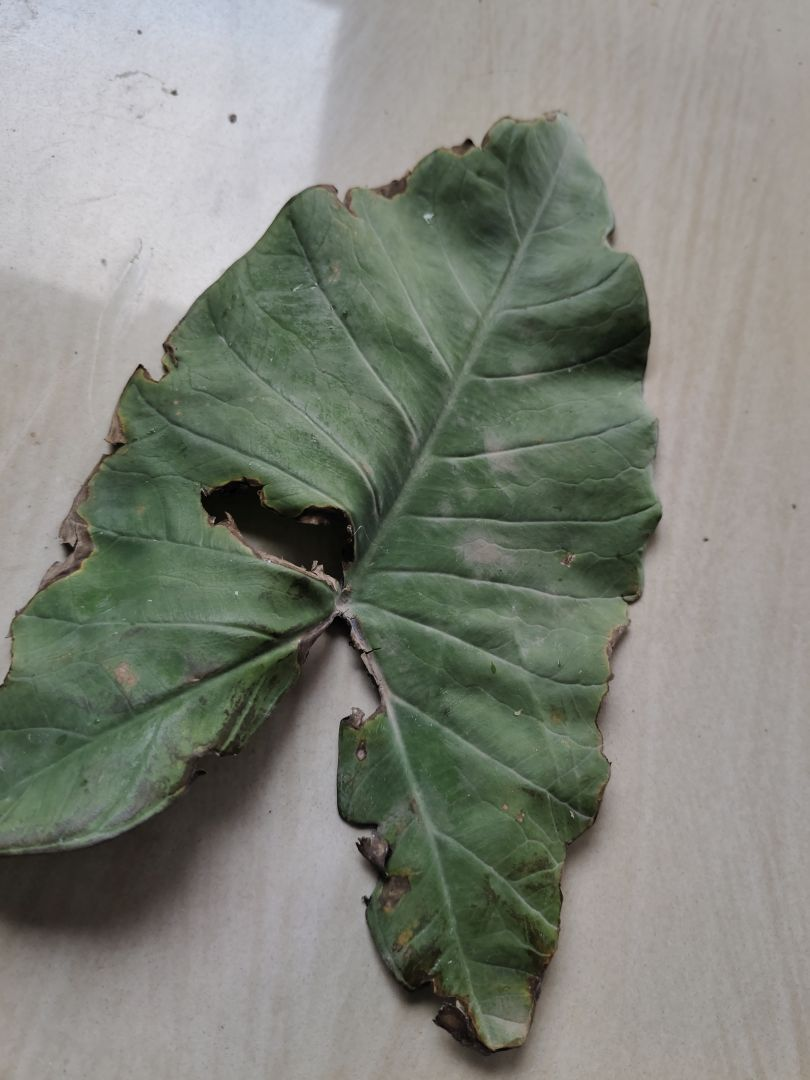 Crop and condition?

taro, leaf blight
